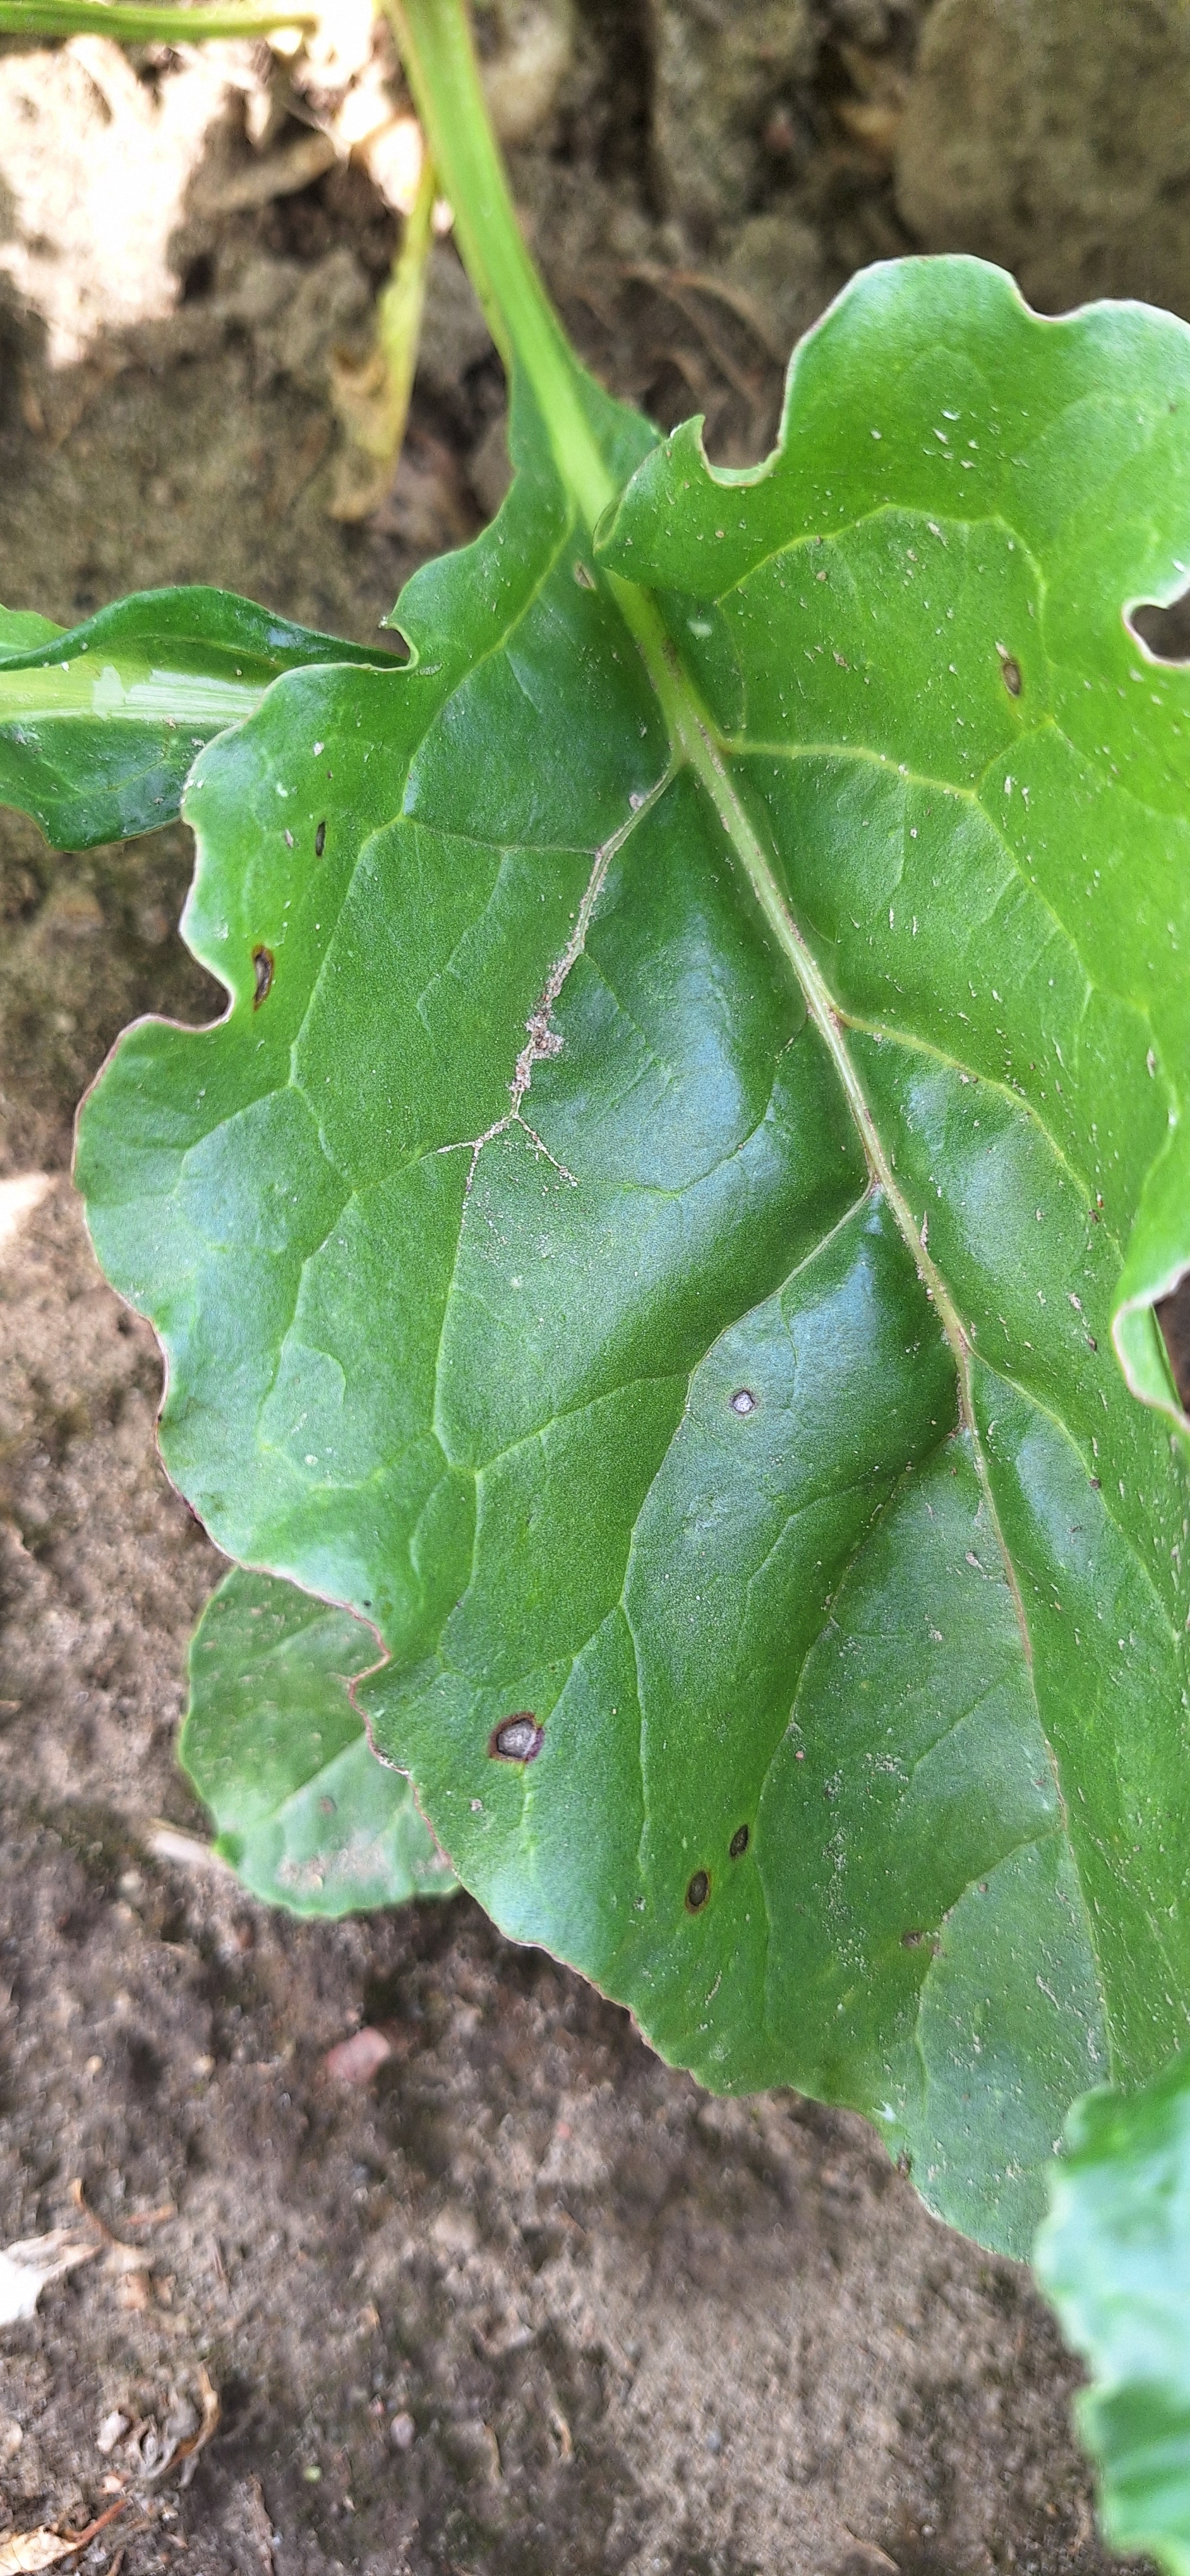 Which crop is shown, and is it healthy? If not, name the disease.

beet, cercospora
